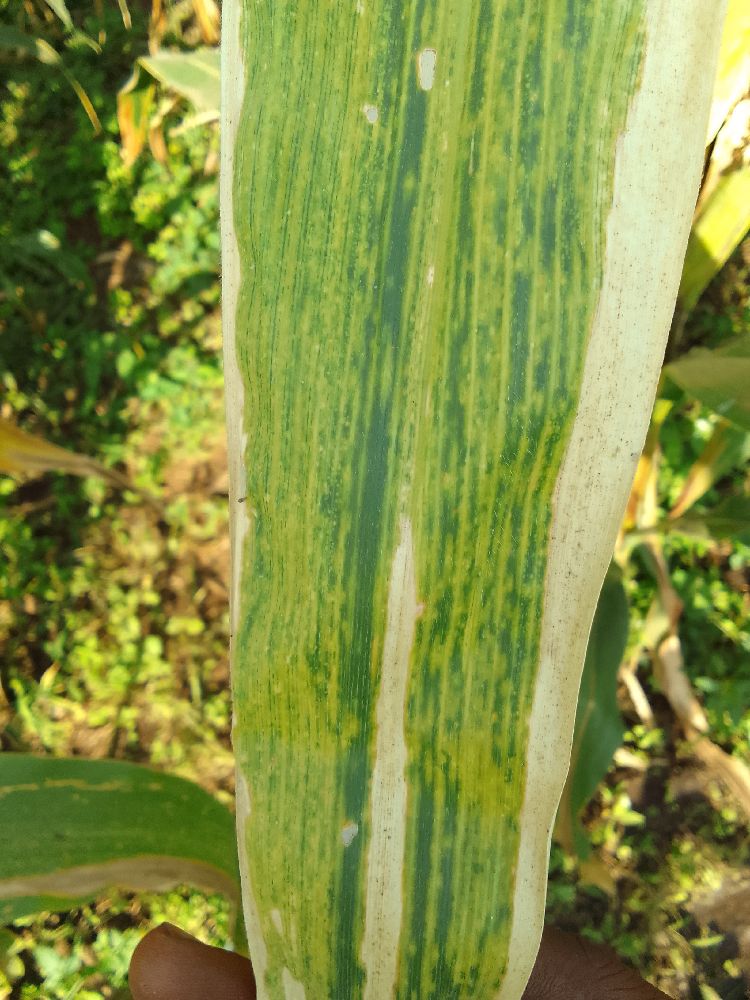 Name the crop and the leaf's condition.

maize, maize lethal necrosis
